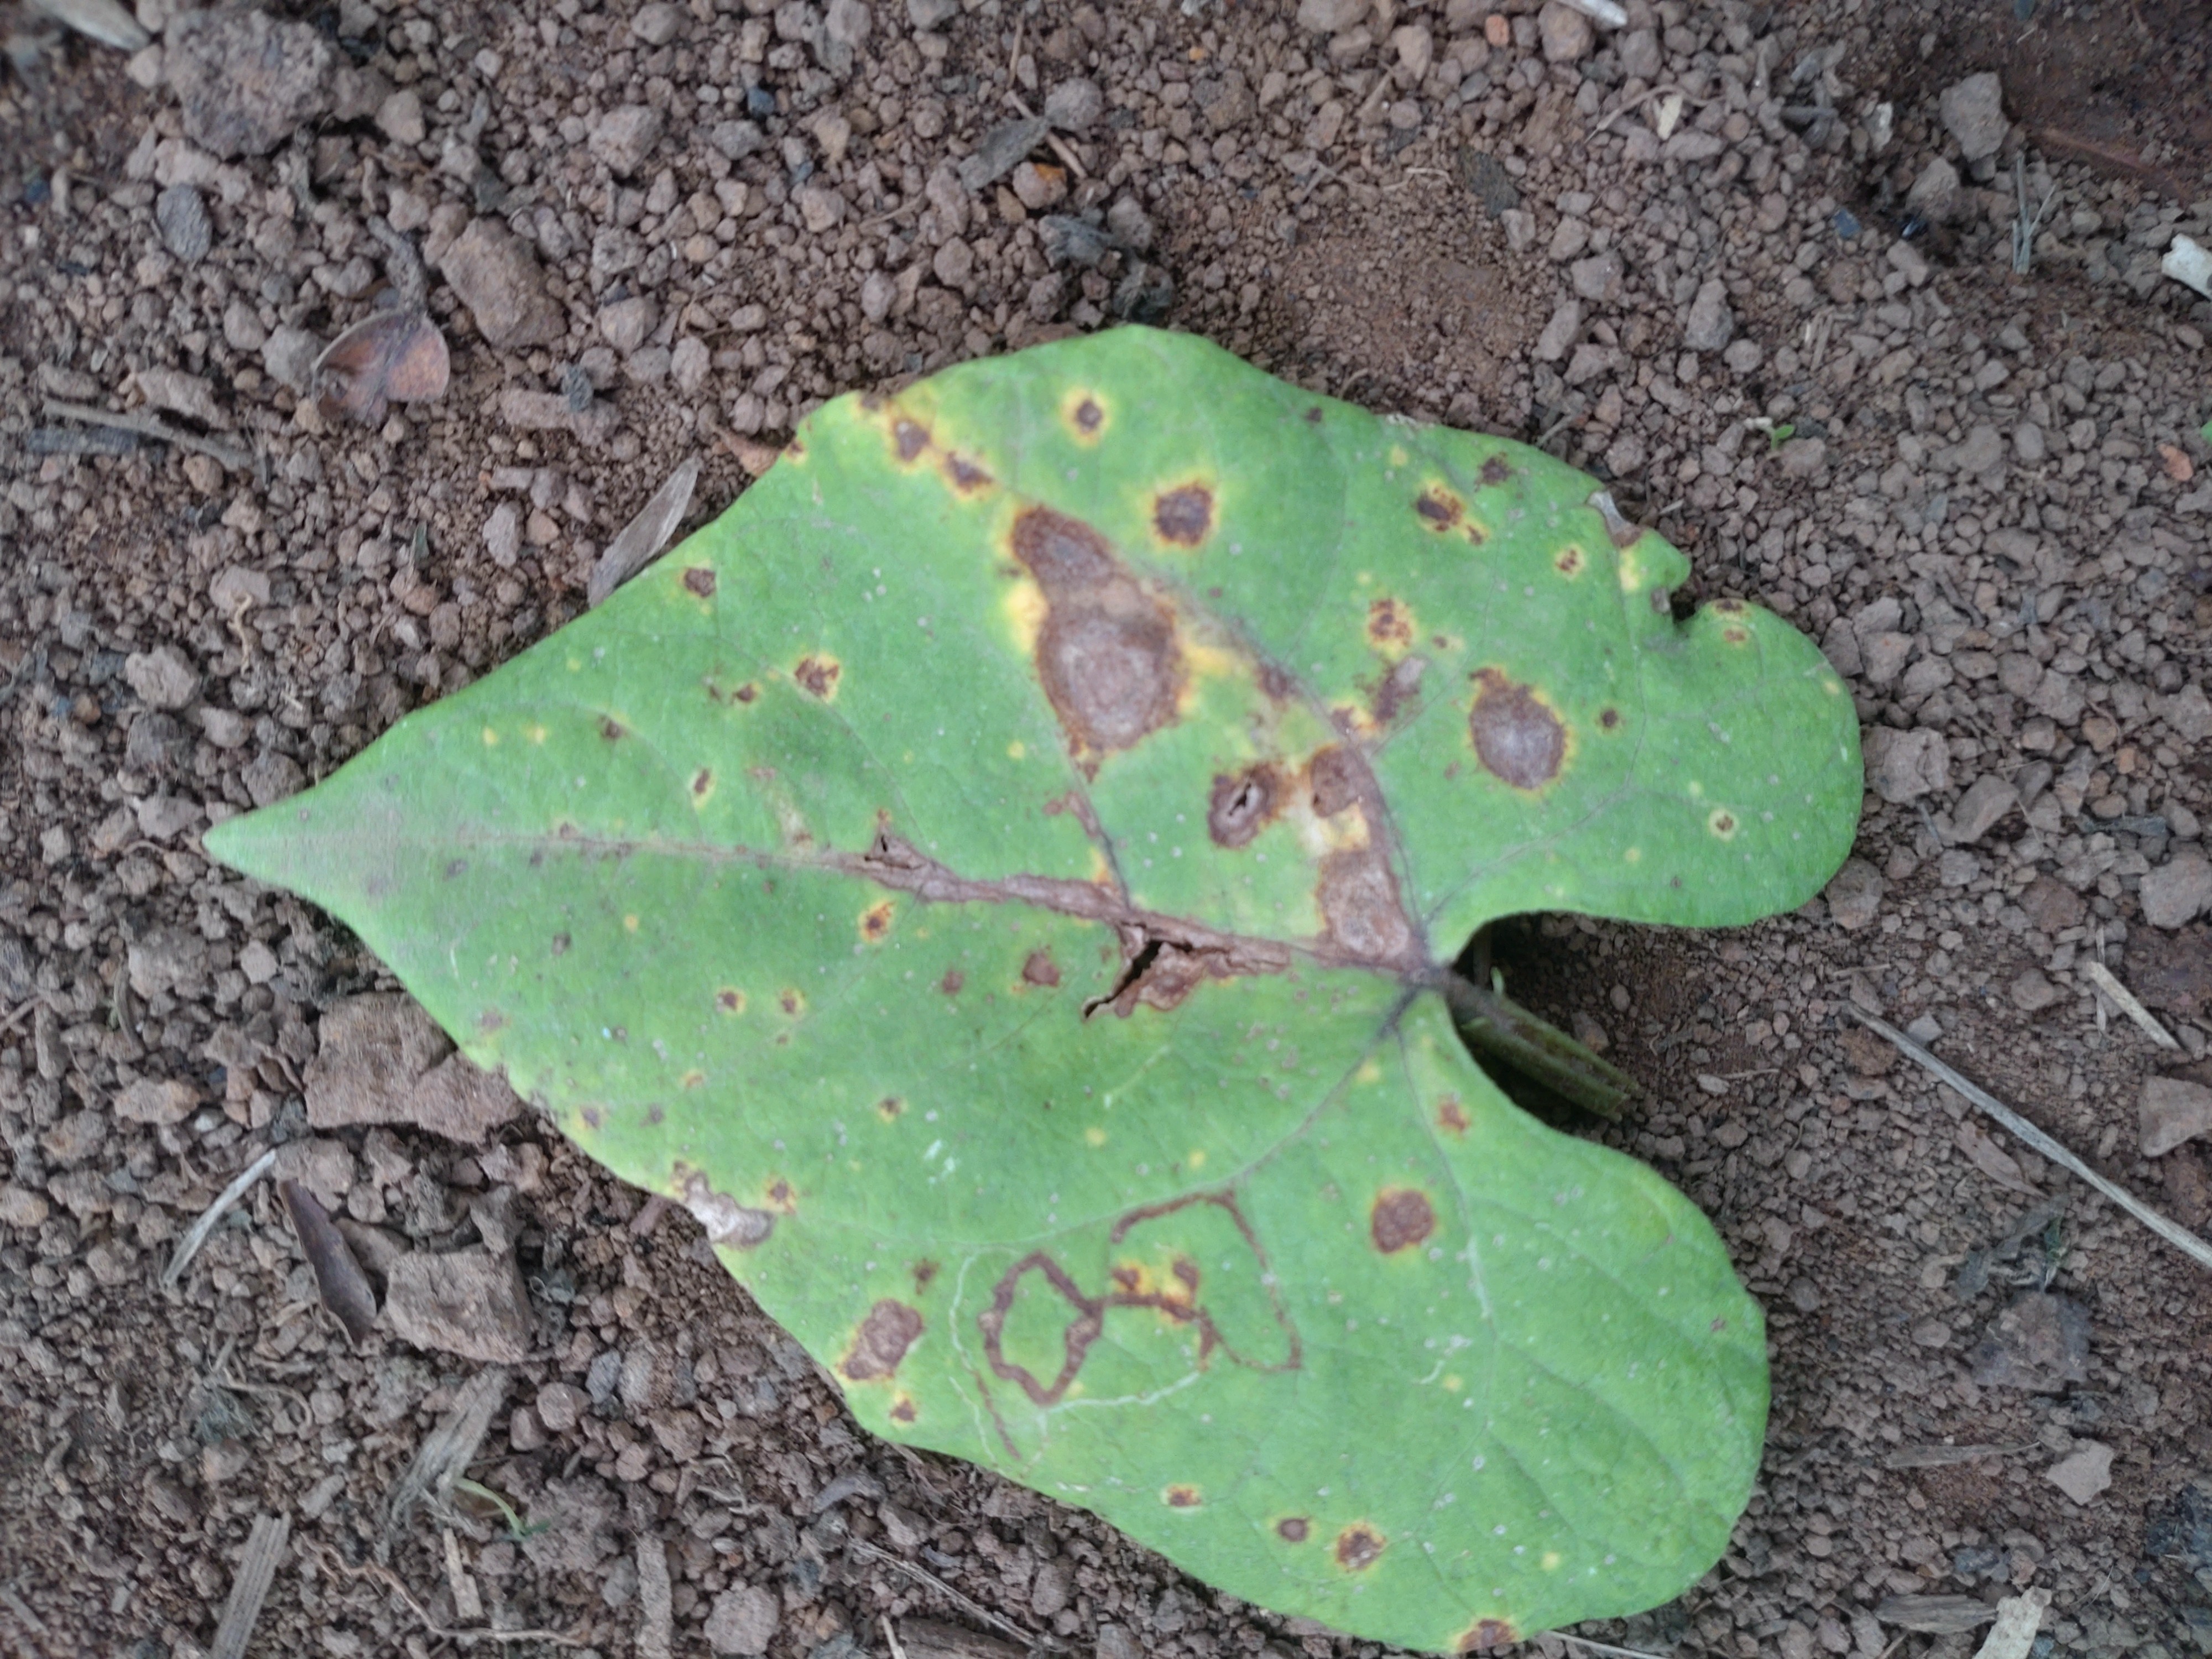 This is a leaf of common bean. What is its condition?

rust
